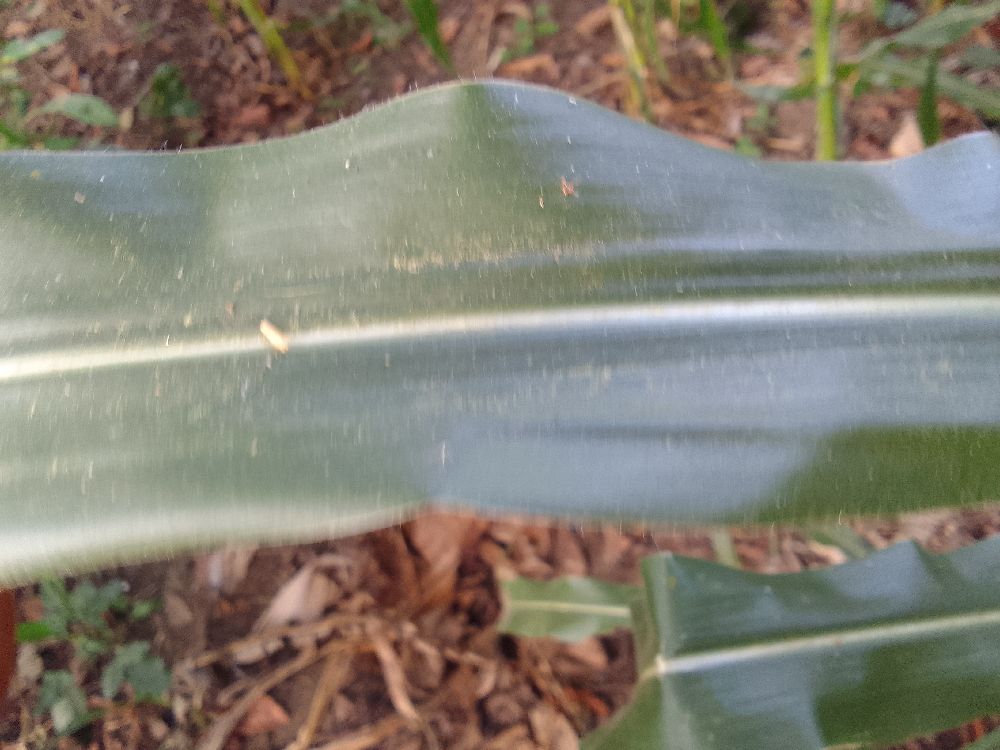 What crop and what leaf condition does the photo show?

maize, healthy
